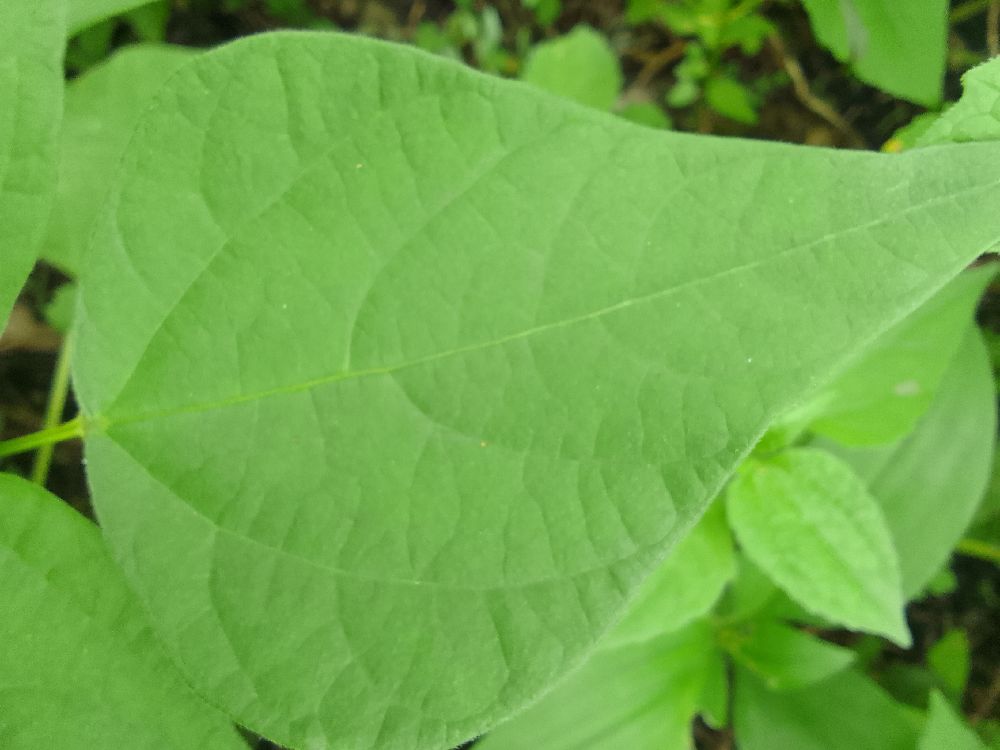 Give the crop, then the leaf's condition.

common bean, healthy
